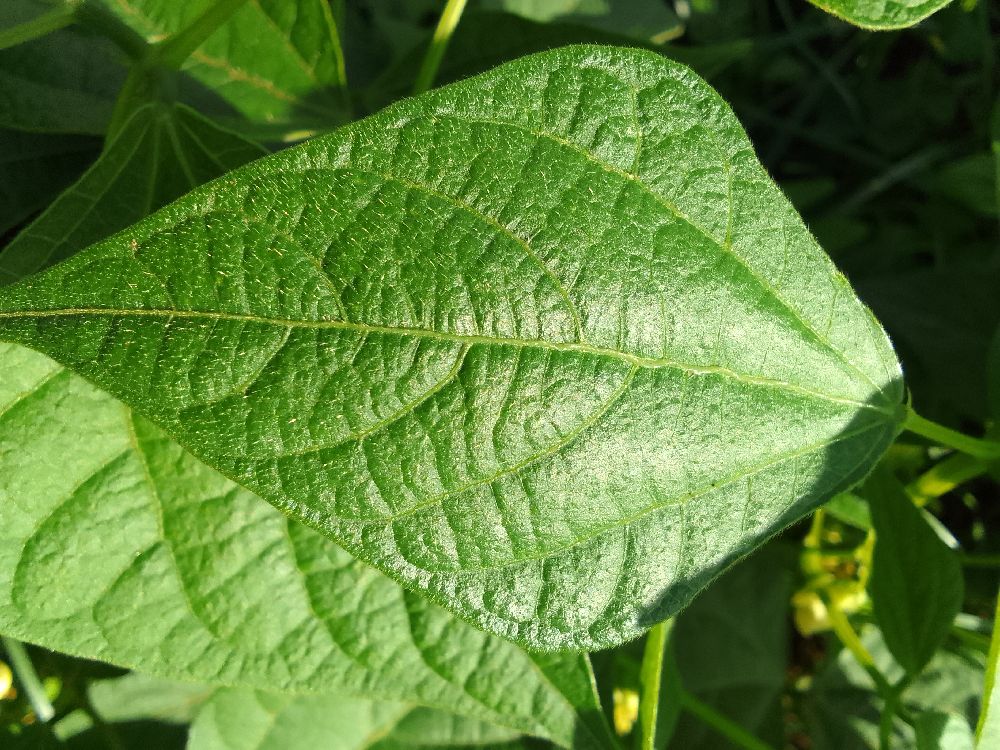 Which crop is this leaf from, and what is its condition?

common bean, healthy
